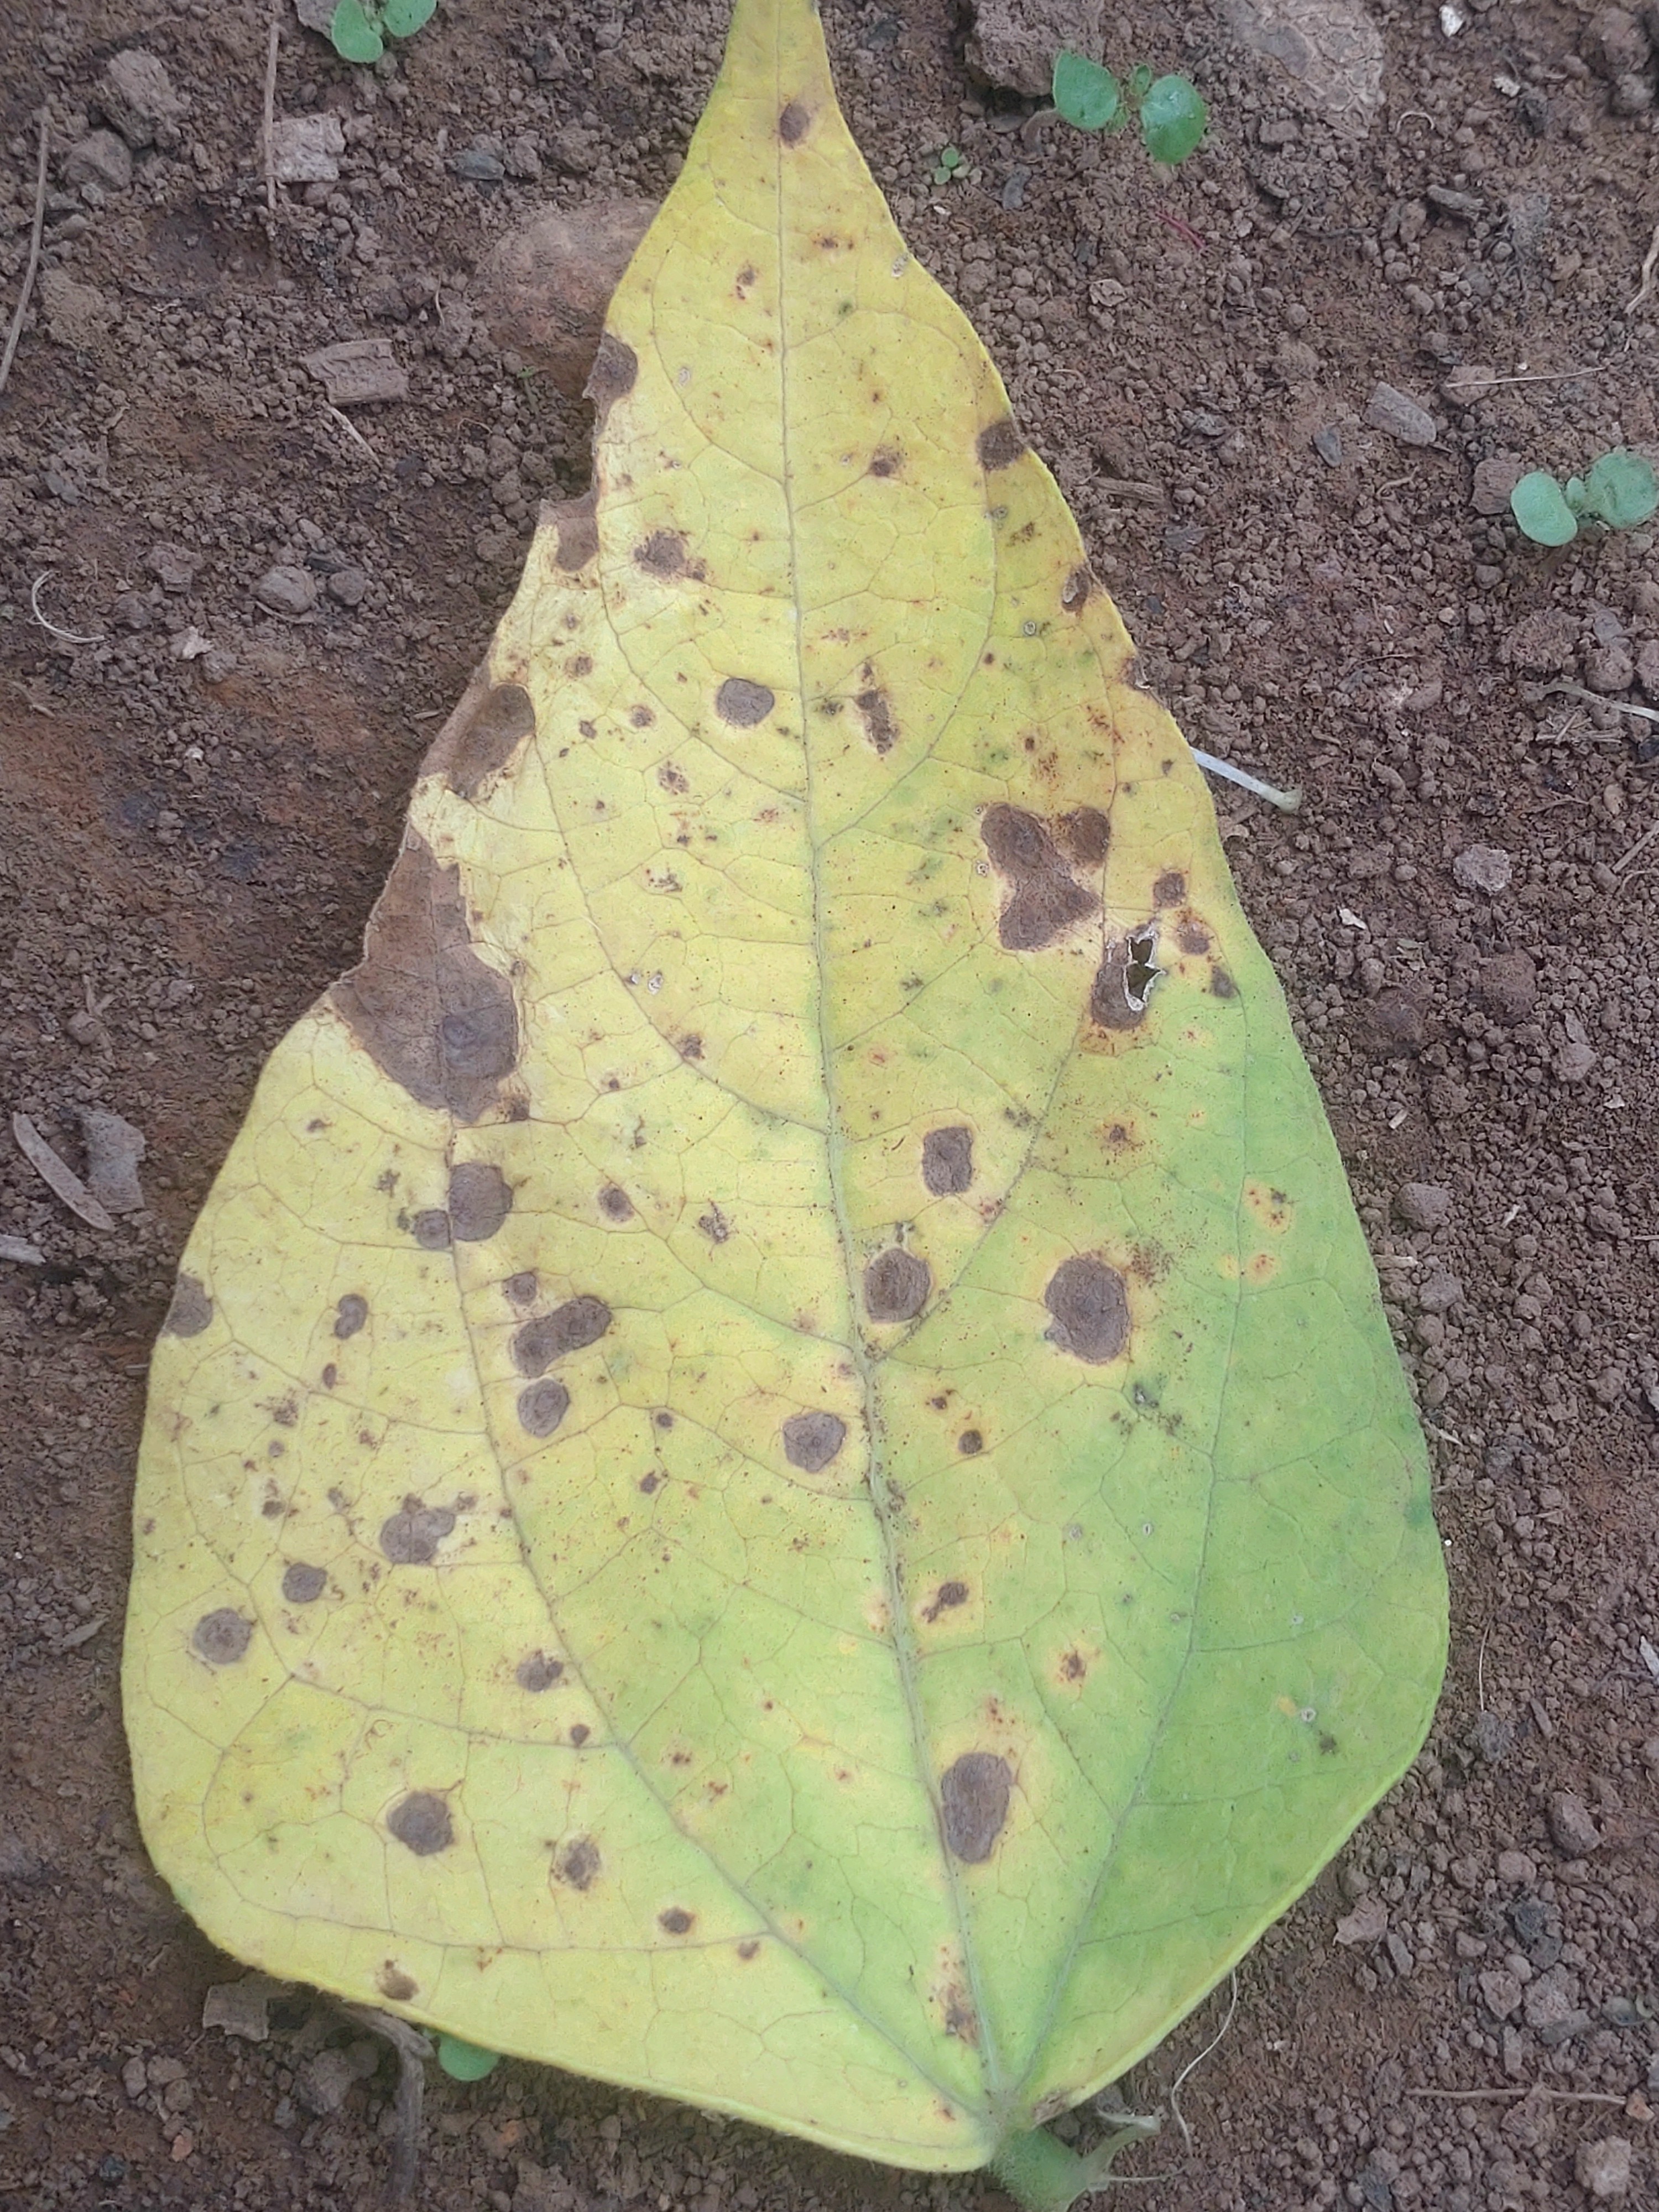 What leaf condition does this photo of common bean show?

anthracnose
